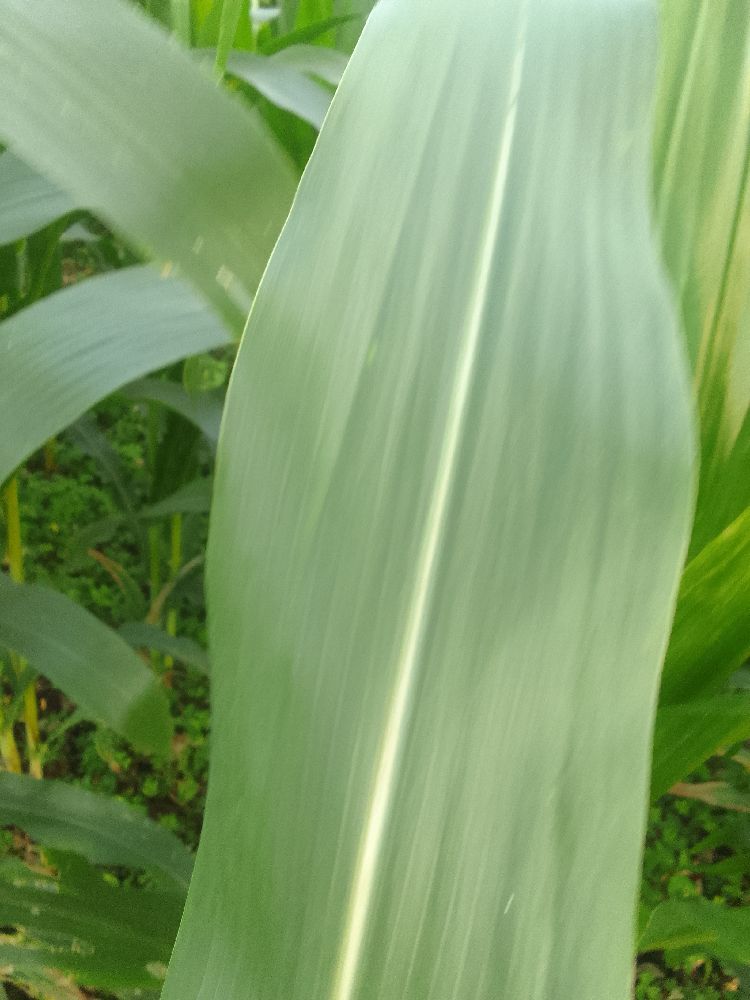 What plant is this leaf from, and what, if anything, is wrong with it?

maize, healthy
